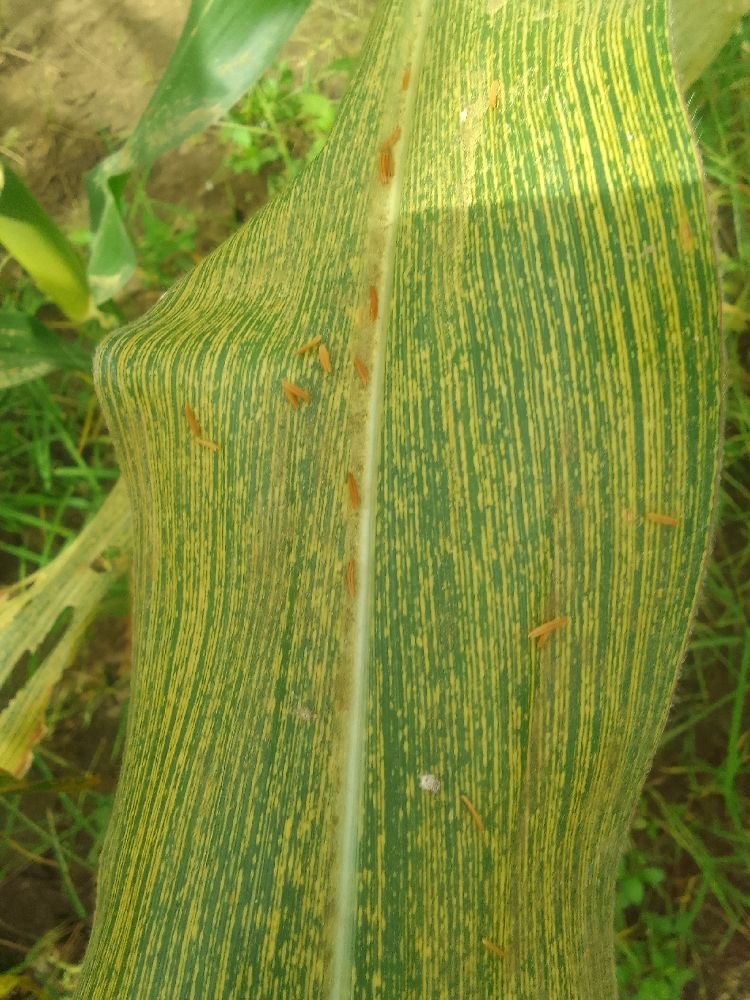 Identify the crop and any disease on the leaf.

maize, maize streak virus
